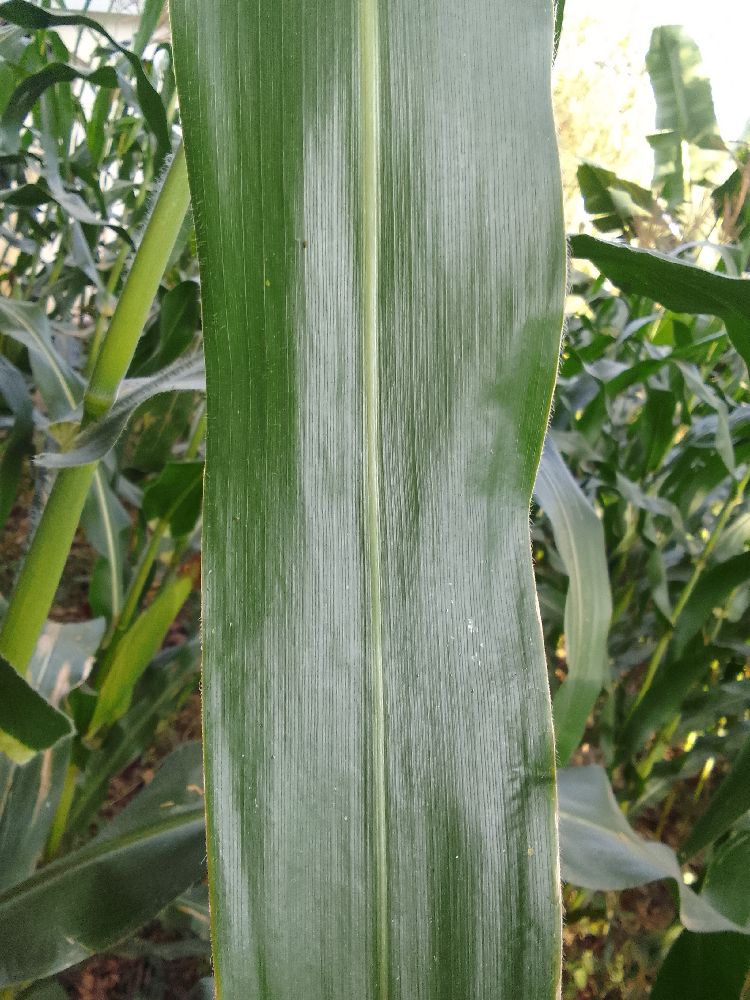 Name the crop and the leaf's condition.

maize, healthy
